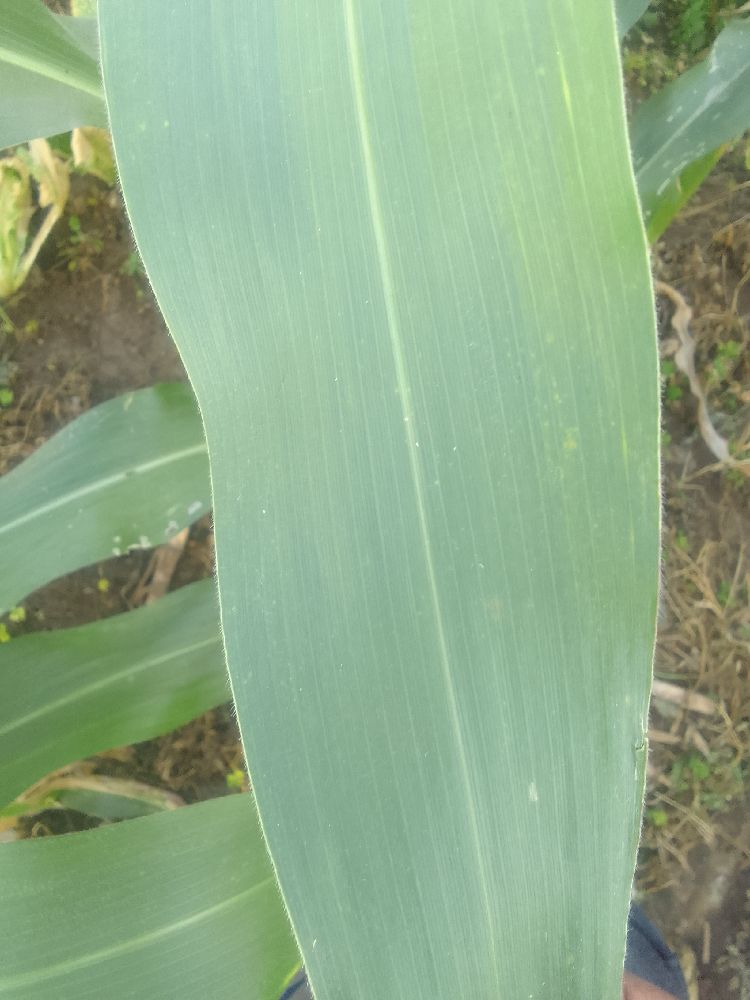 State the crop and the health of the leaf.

maize, healthy
